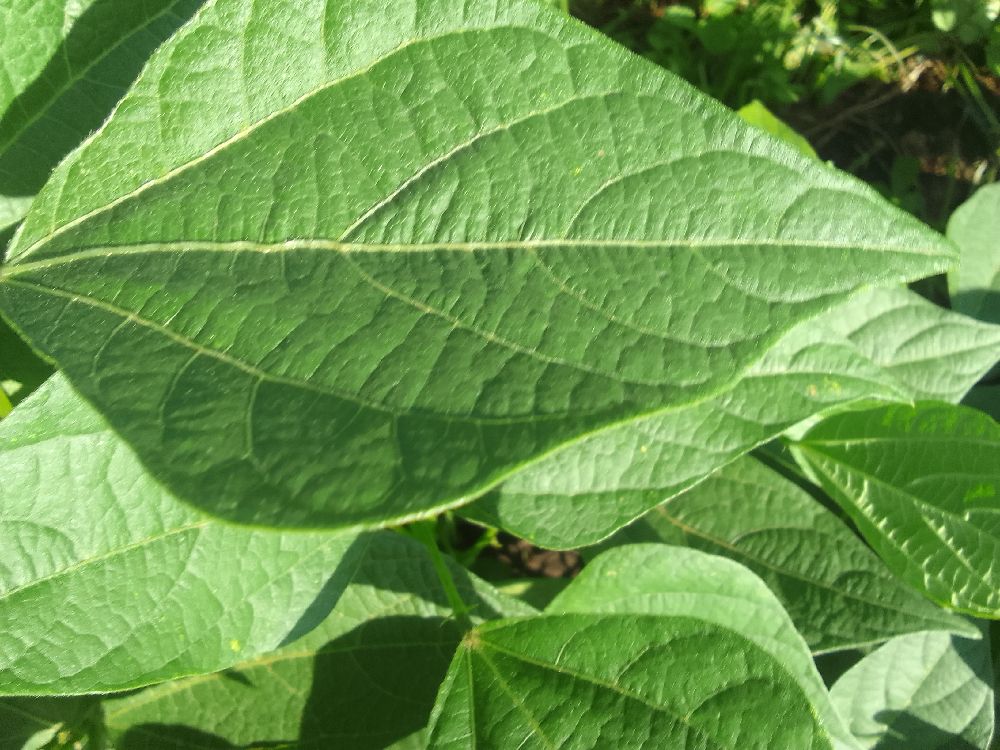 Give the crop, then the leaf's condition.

common bean, healthy
